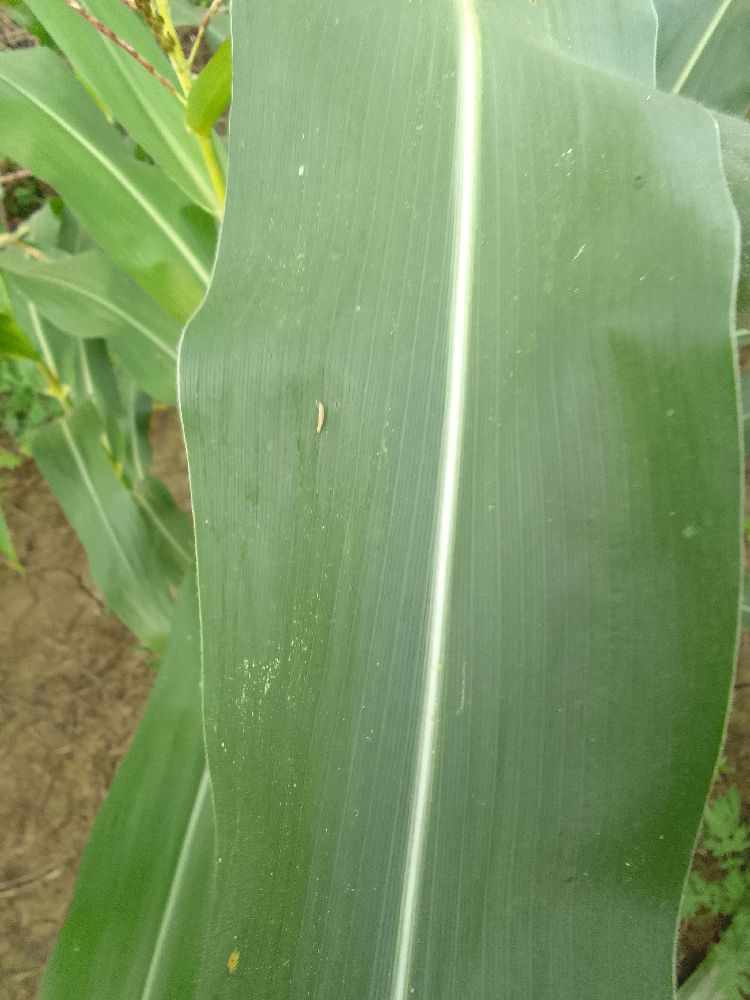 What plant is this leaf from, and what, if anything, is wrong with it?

maize, healthy
